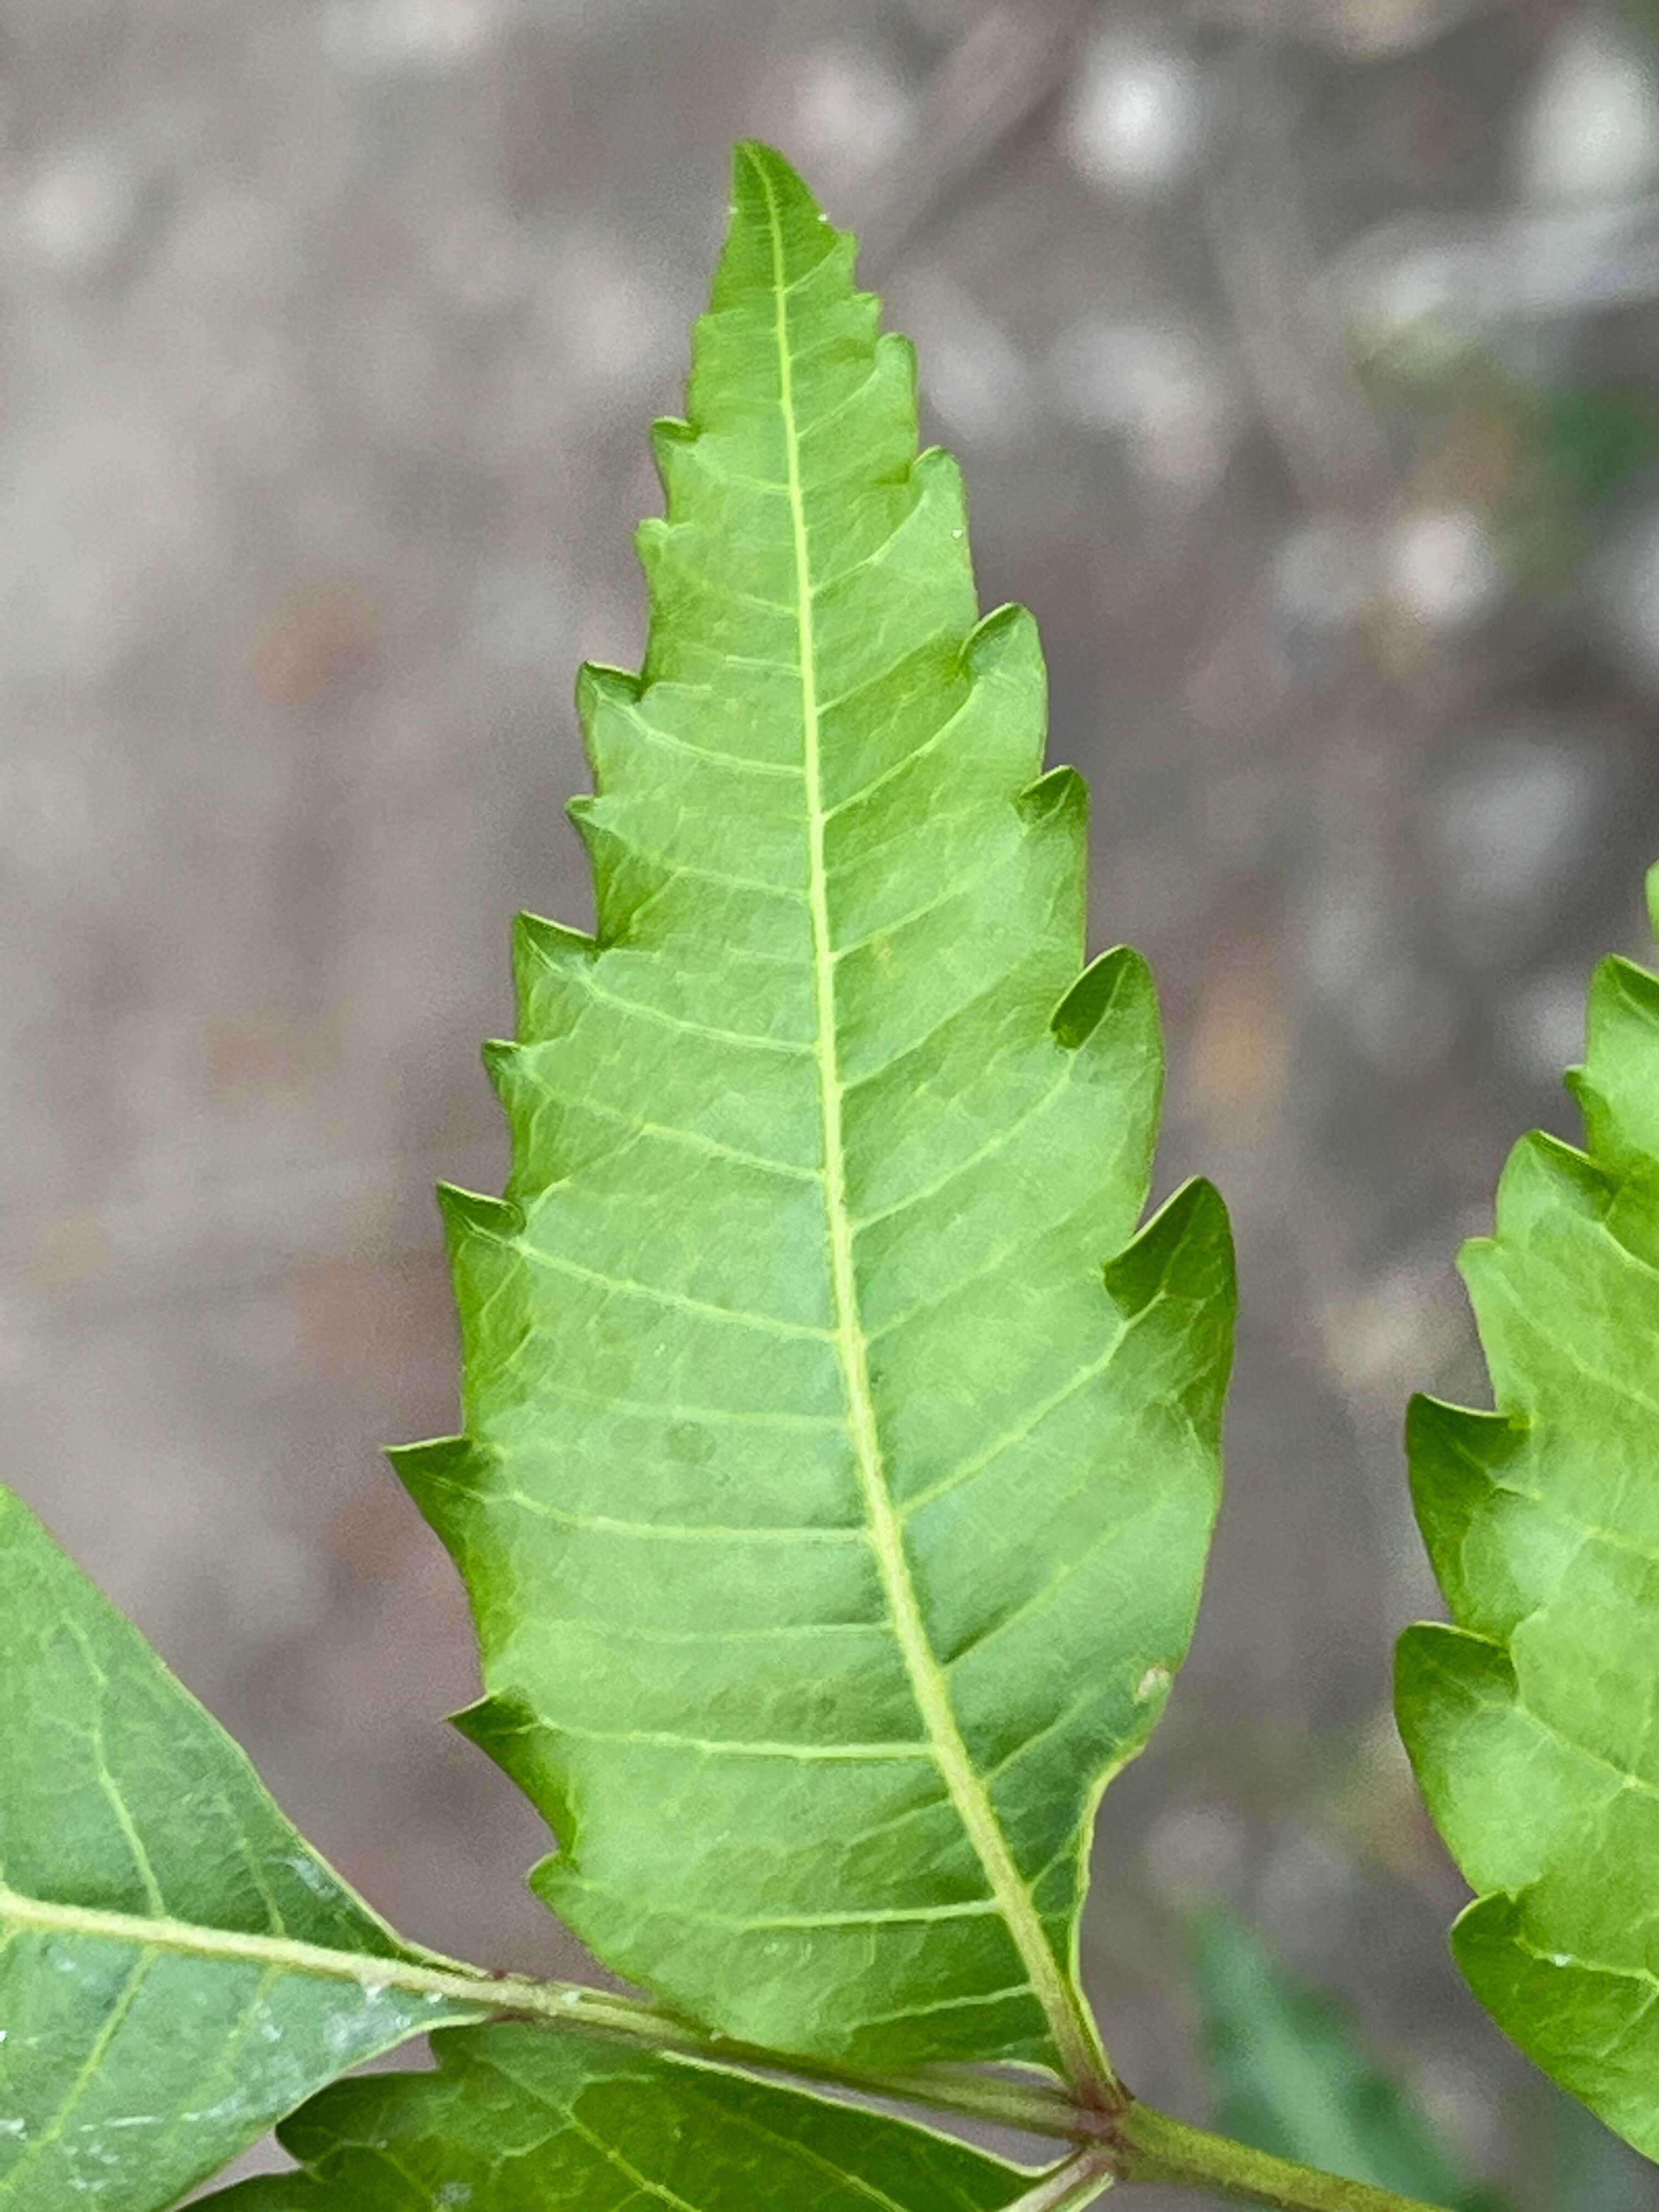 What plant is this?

neem
